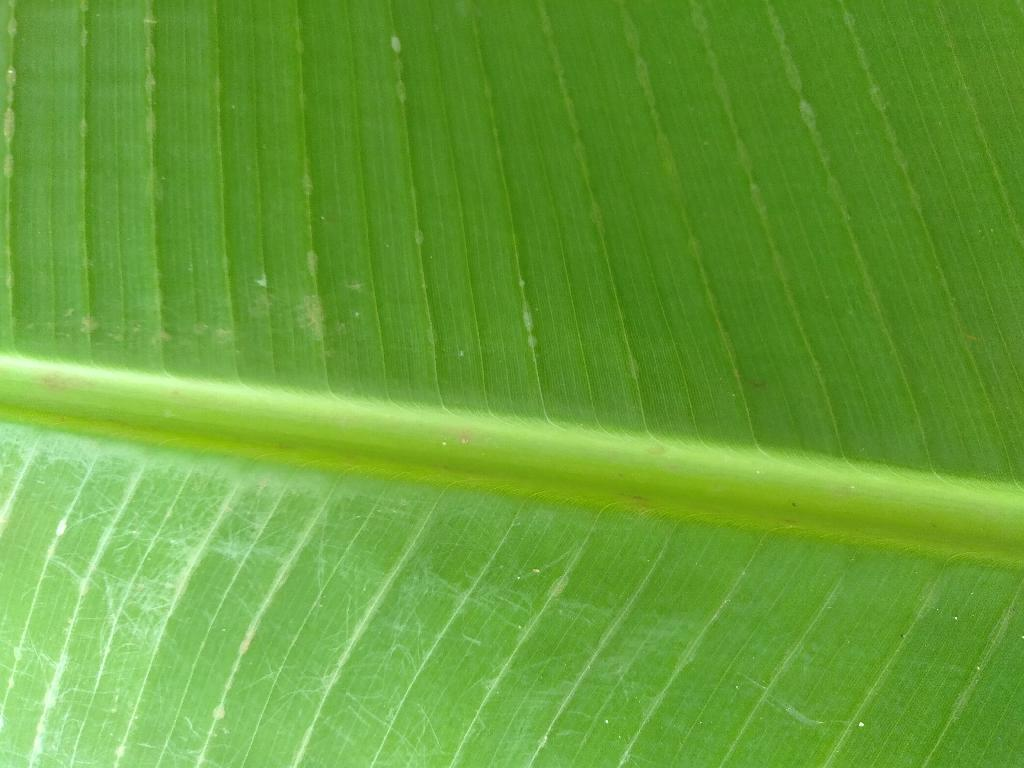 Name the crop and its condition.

banana, healthy
